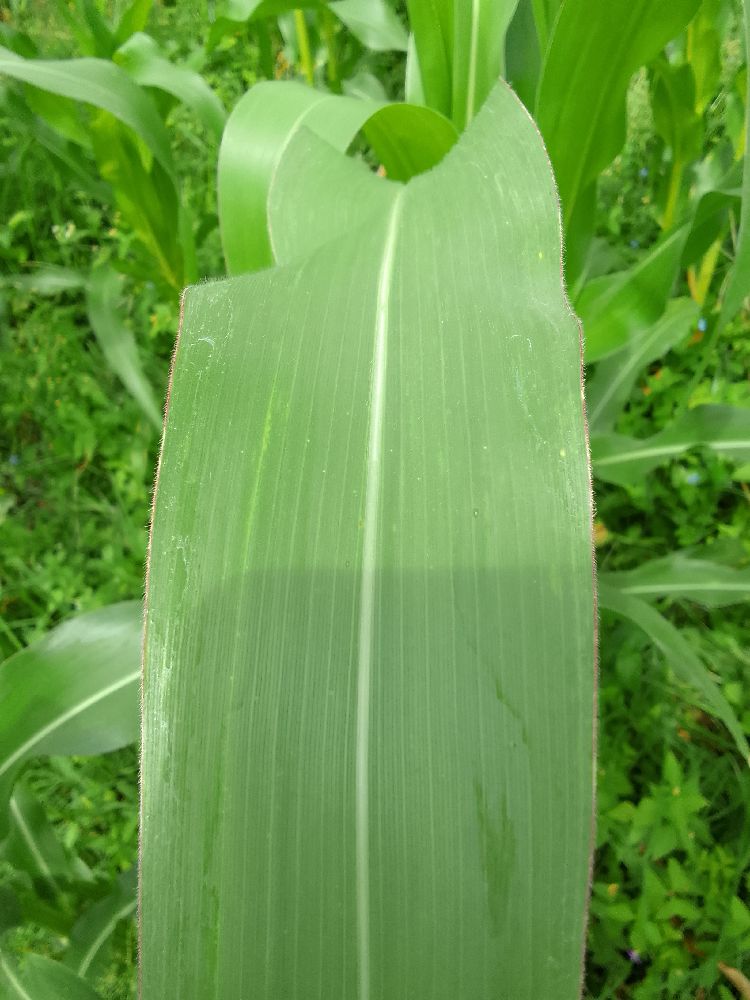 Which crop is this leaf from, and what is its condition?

maize, healthy
